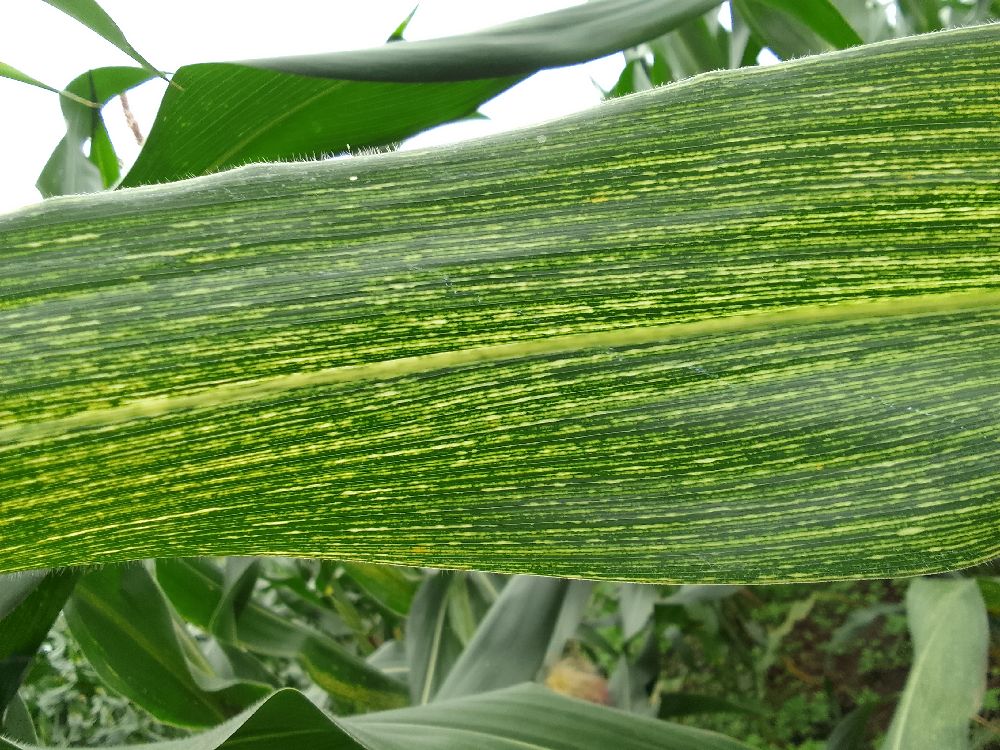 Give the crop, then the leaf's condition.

maize, maize streak virus
